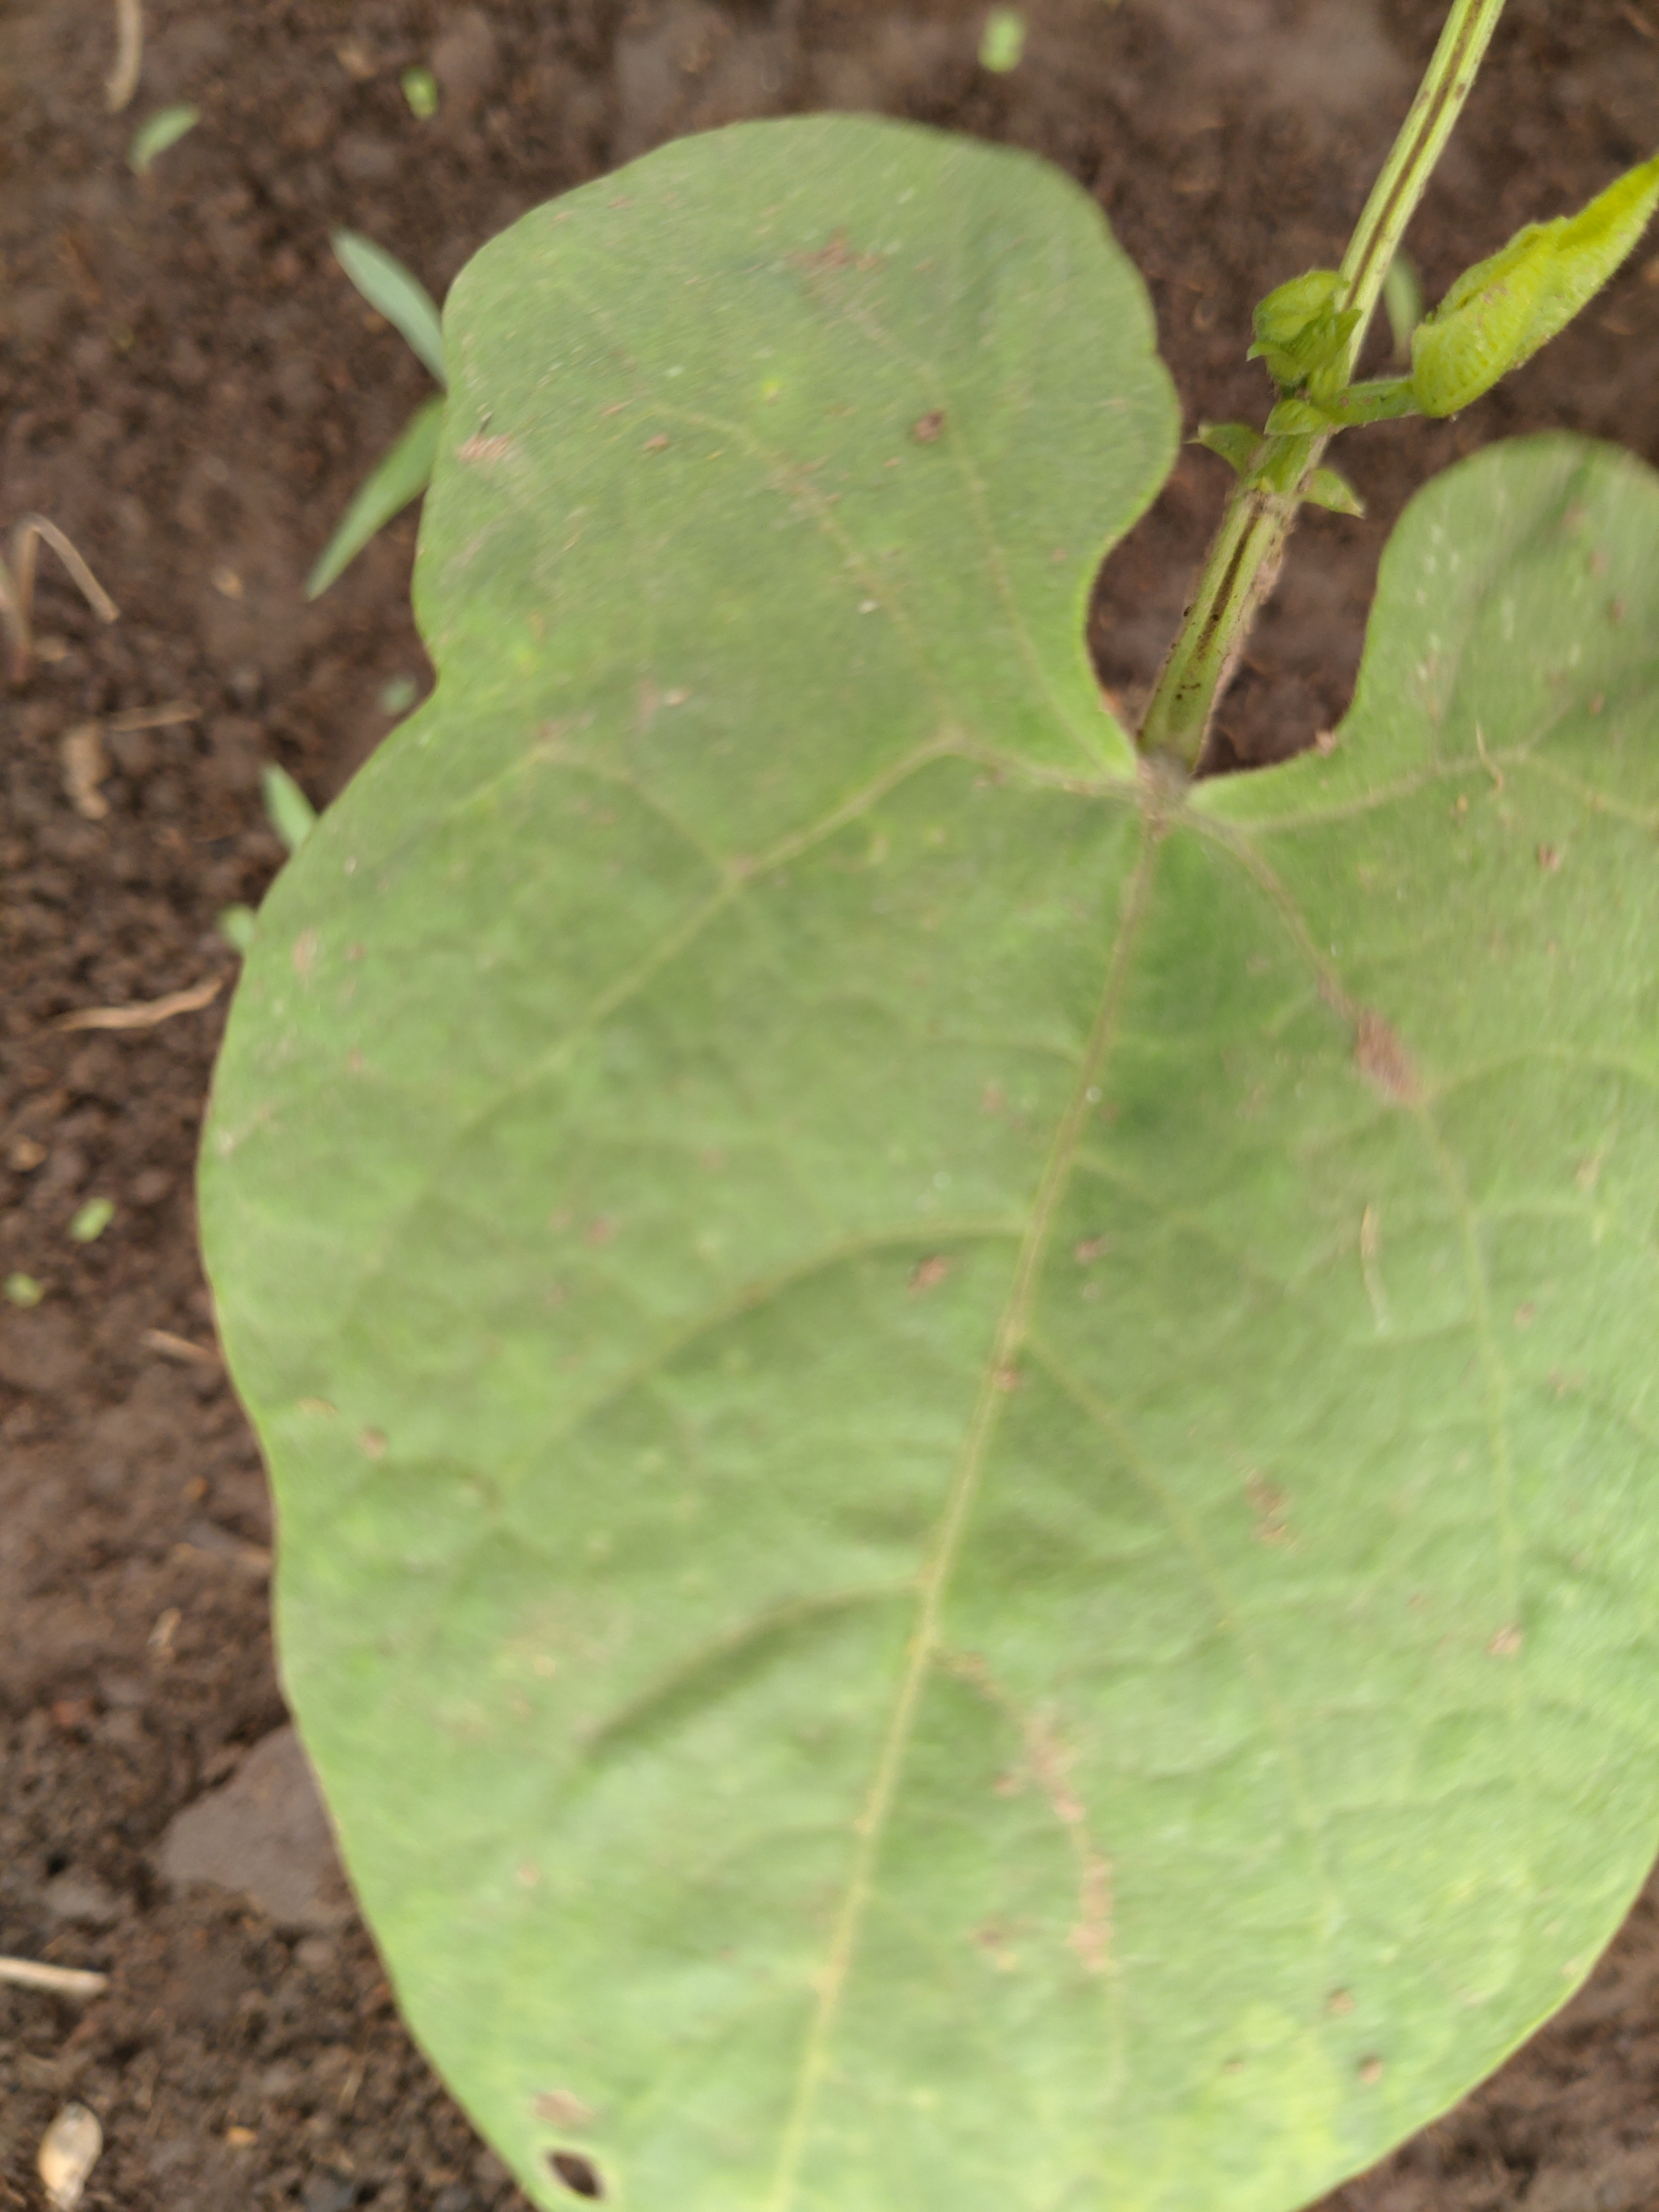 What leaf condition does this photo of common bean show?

healthy
